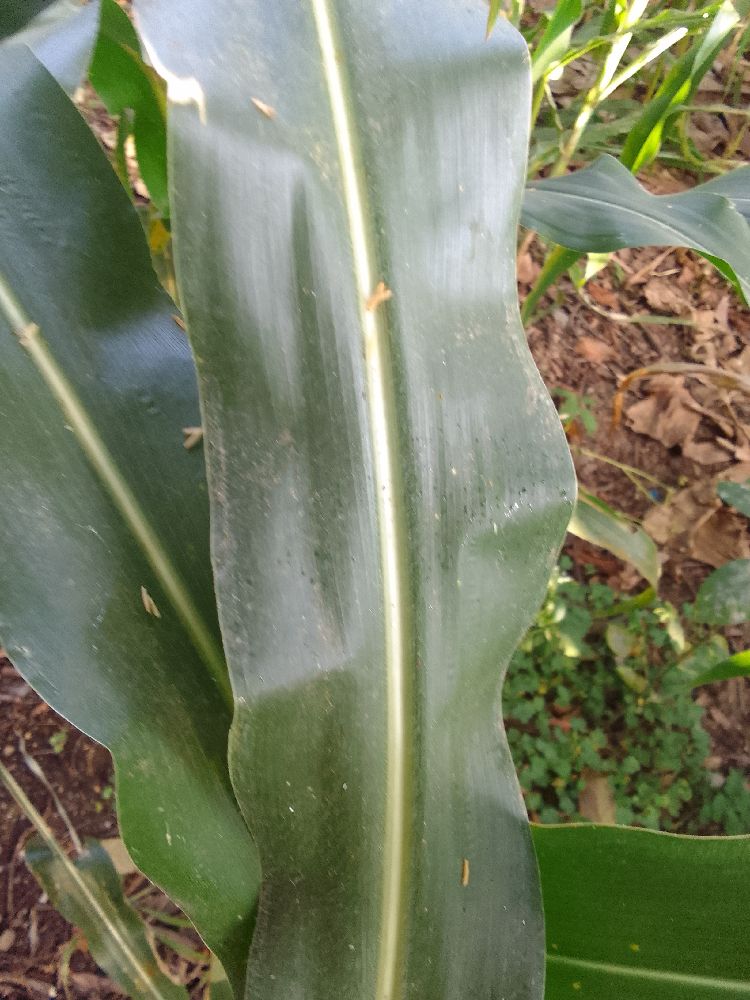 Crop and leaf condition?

maize, healthy
